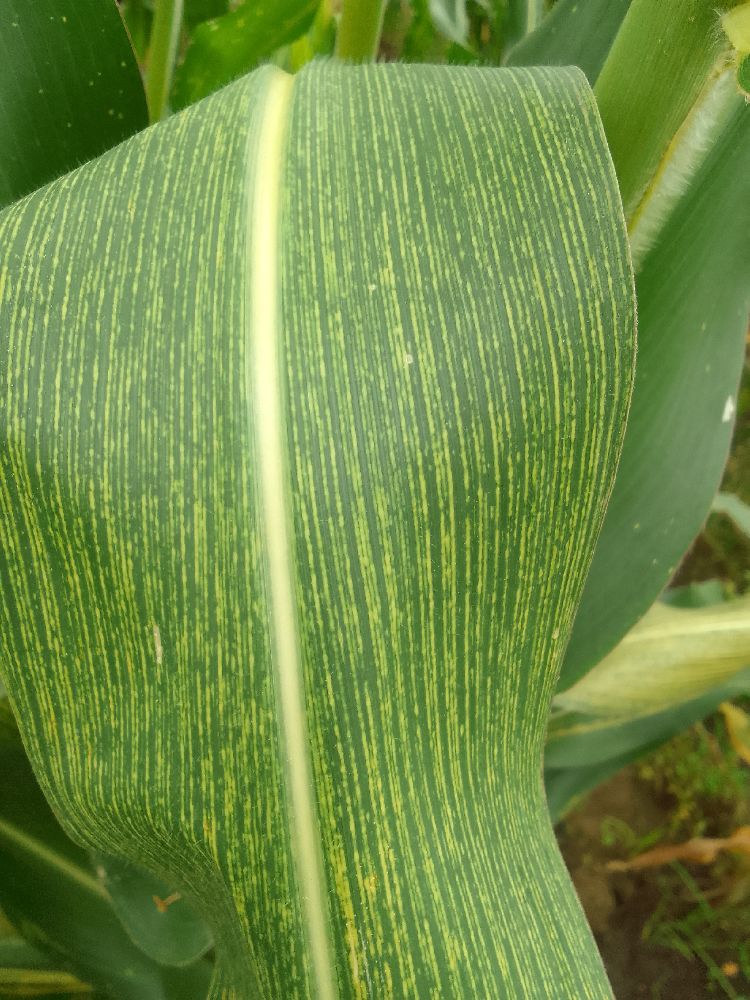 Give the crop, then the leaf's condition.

maize, maize streak virus
